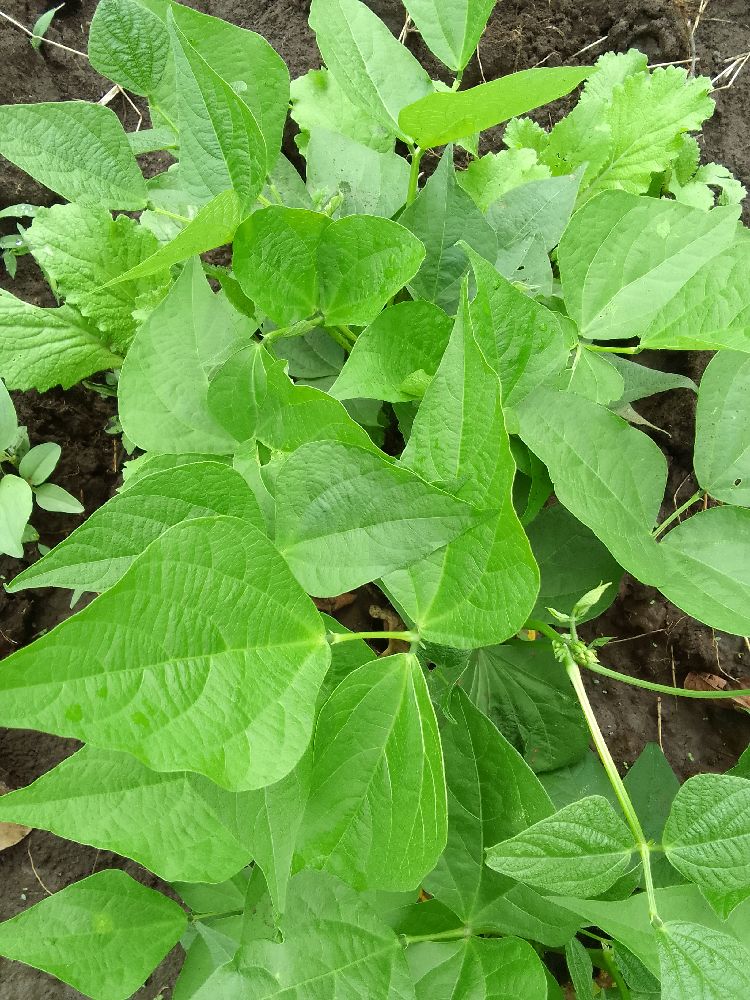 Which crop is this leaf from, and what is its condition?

common bean, healthy
